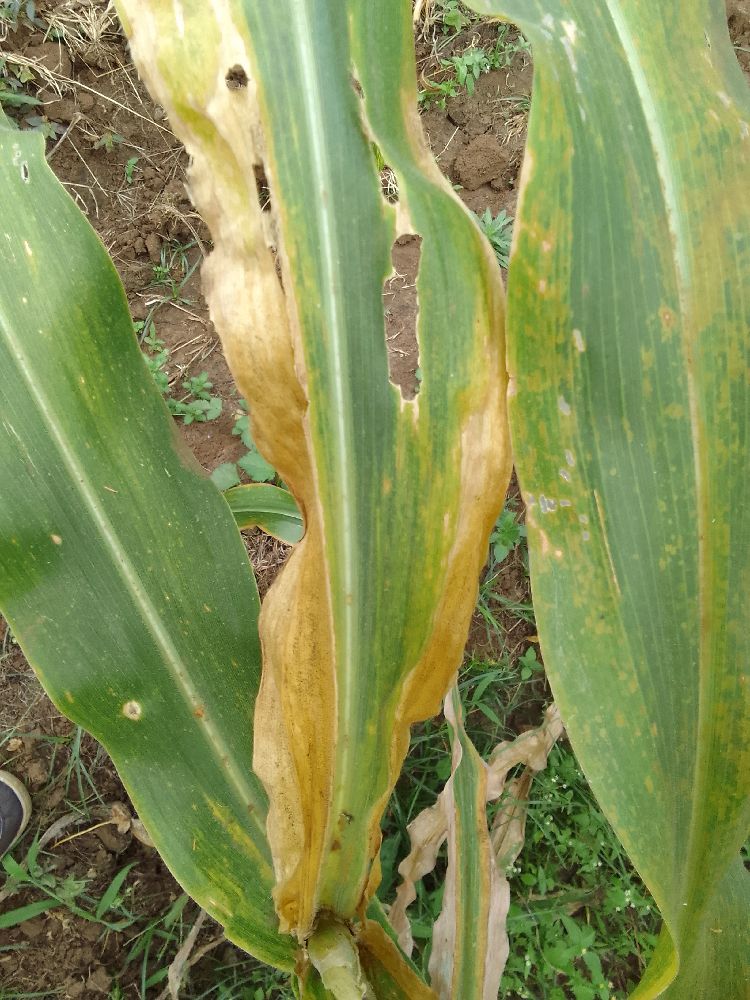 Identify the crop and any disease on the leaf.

maize, maize lethal necrosis
